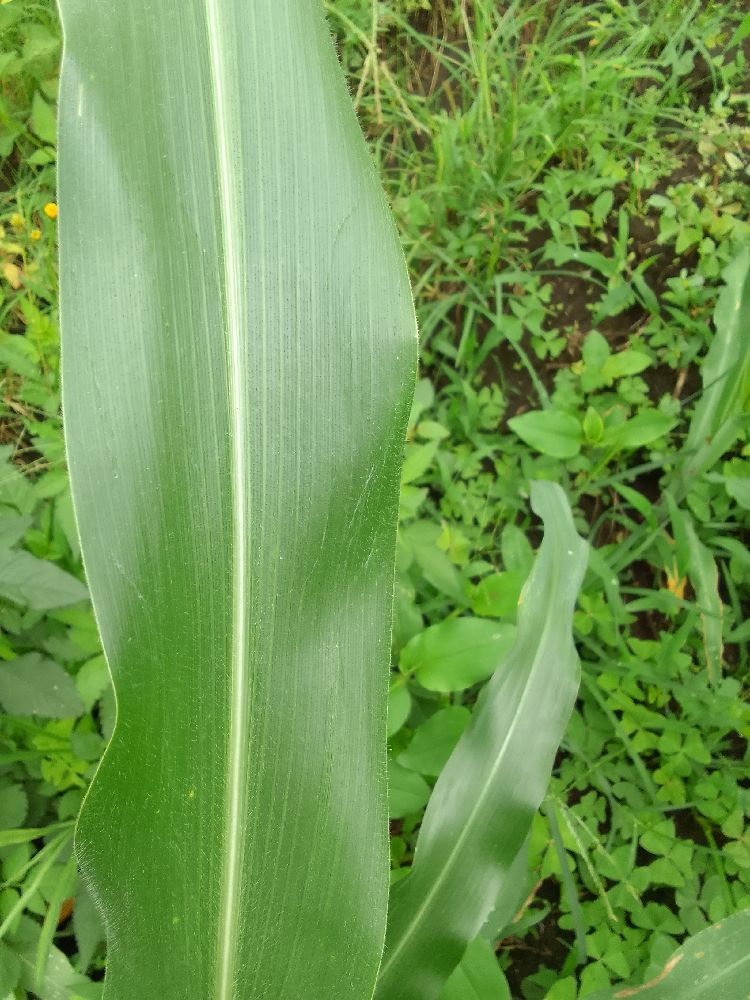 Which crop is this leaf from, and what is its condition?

maize, healthy
